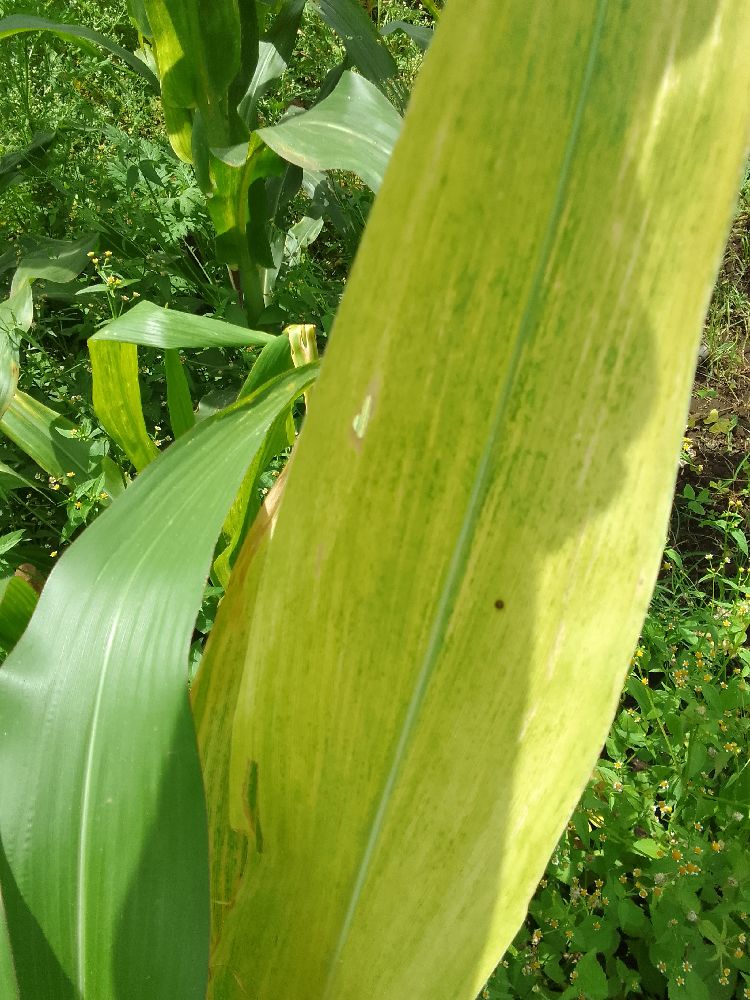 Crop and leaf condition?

maize, maize lethal necrosis
